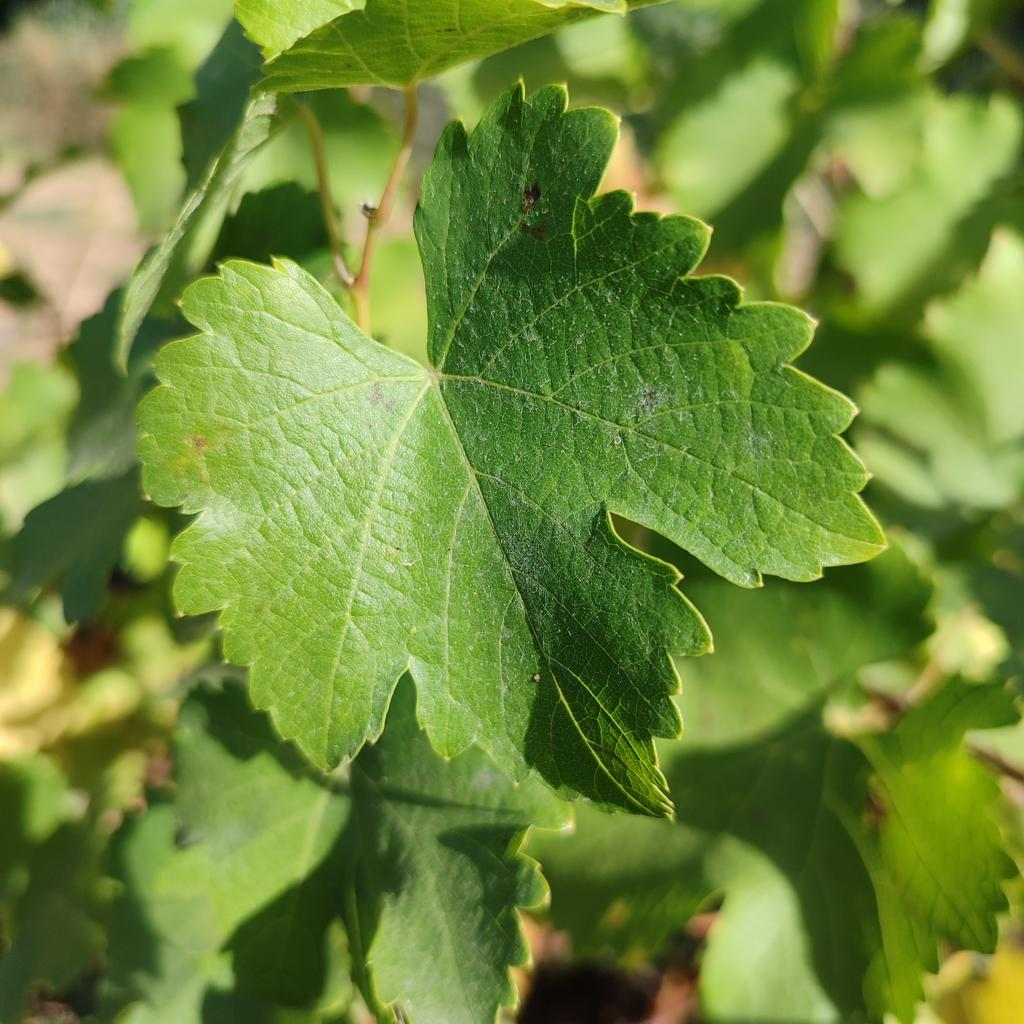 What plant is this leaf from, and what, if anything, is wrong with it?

grapevine, powdery mildew
